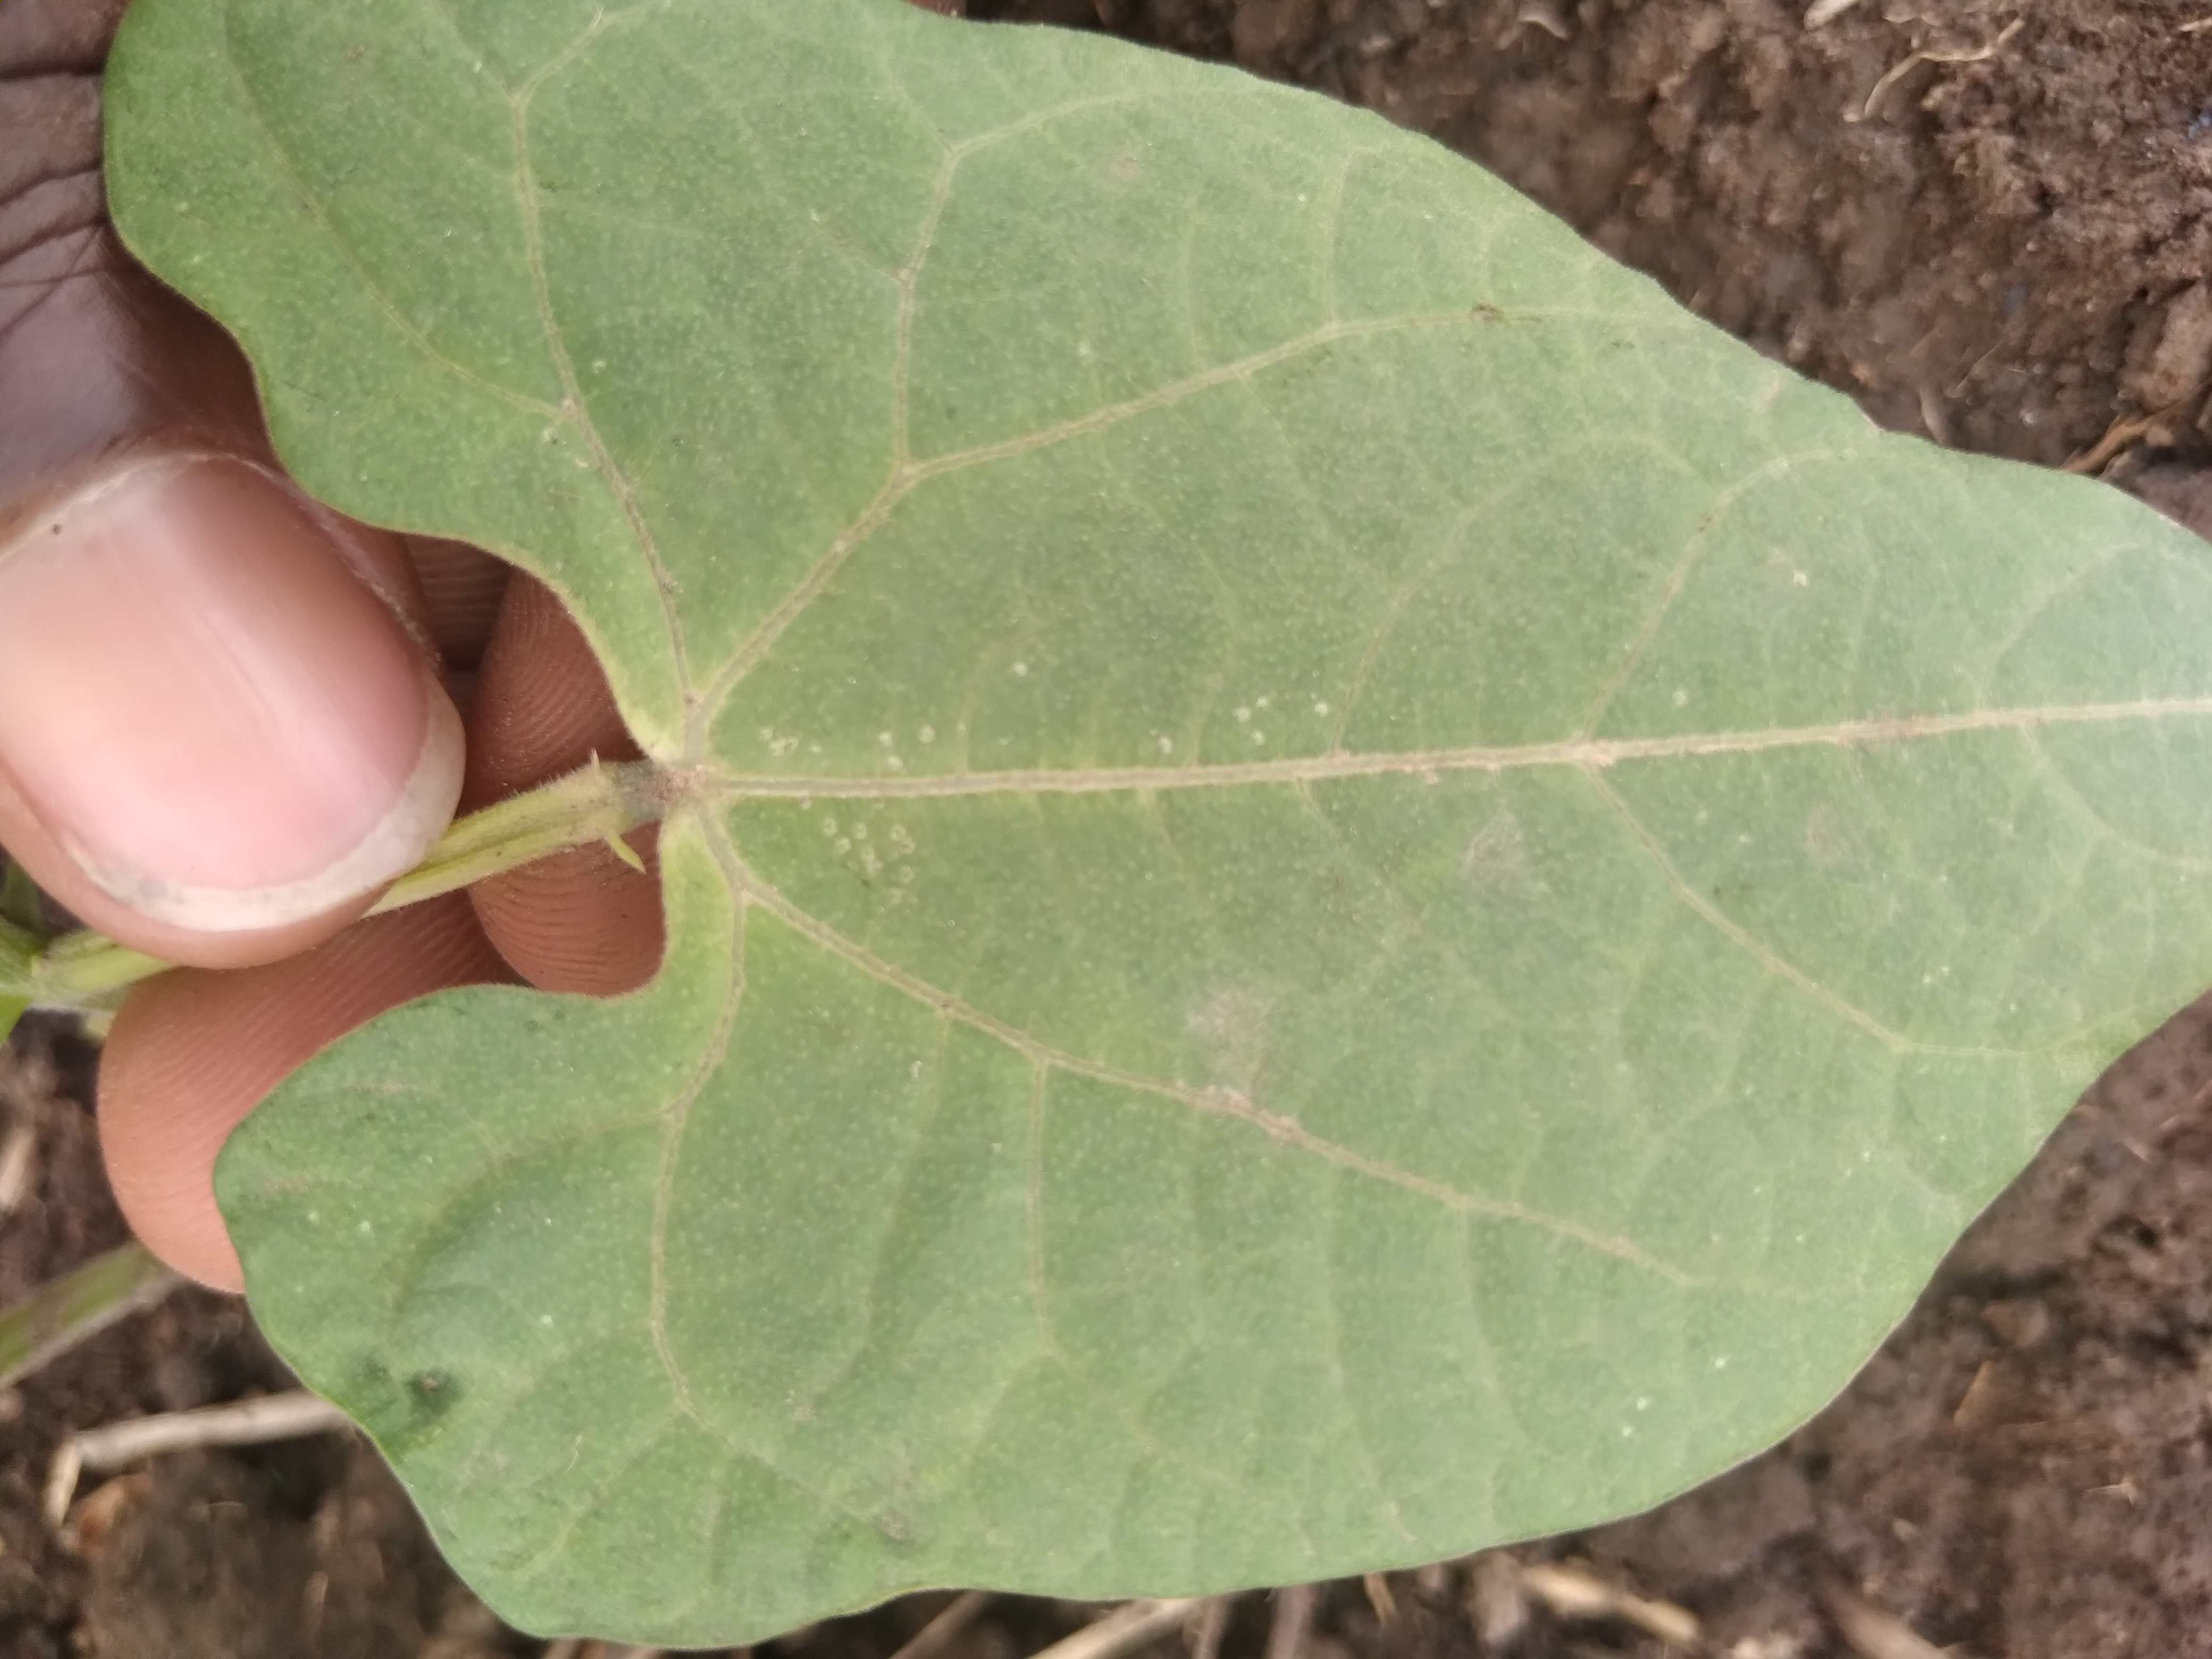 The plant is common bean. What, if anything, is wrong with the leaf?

healthy
